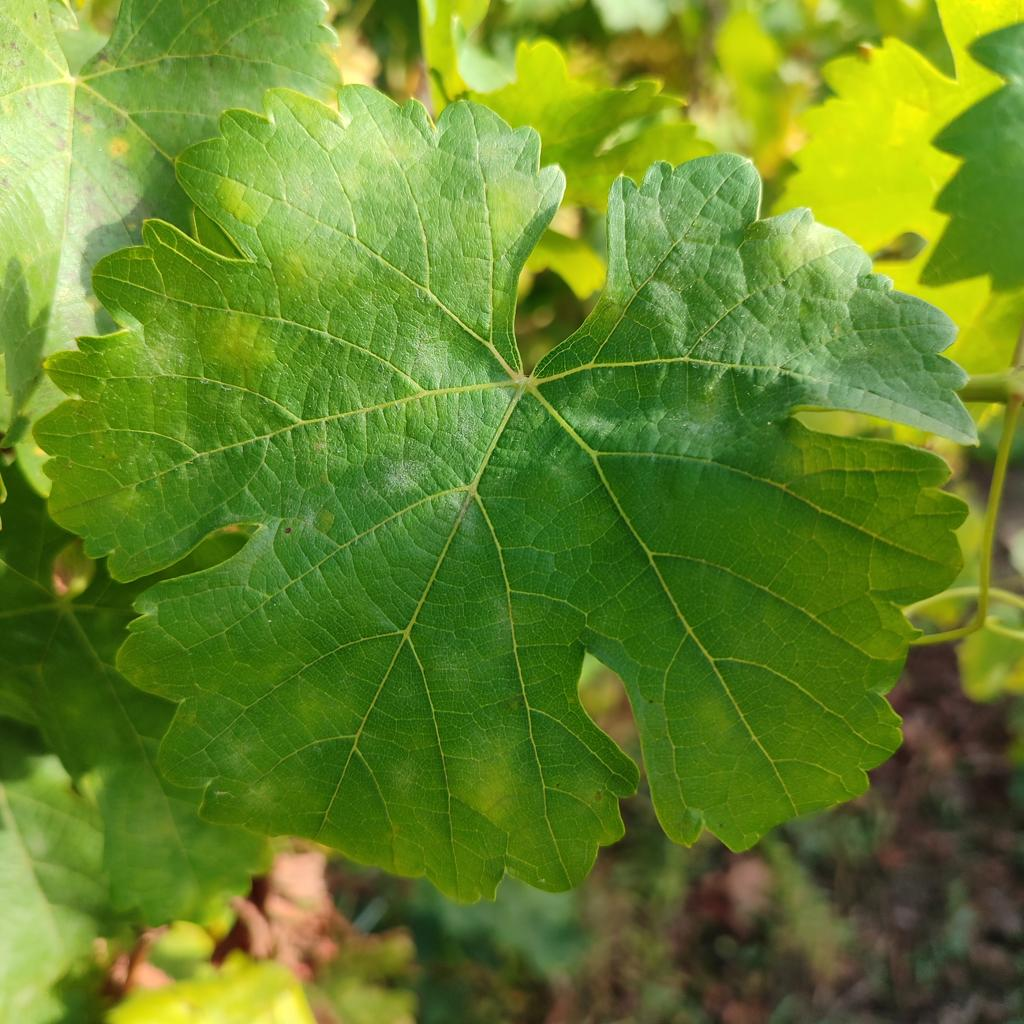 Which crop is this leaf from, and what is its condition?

grapevine, powdery mildew
